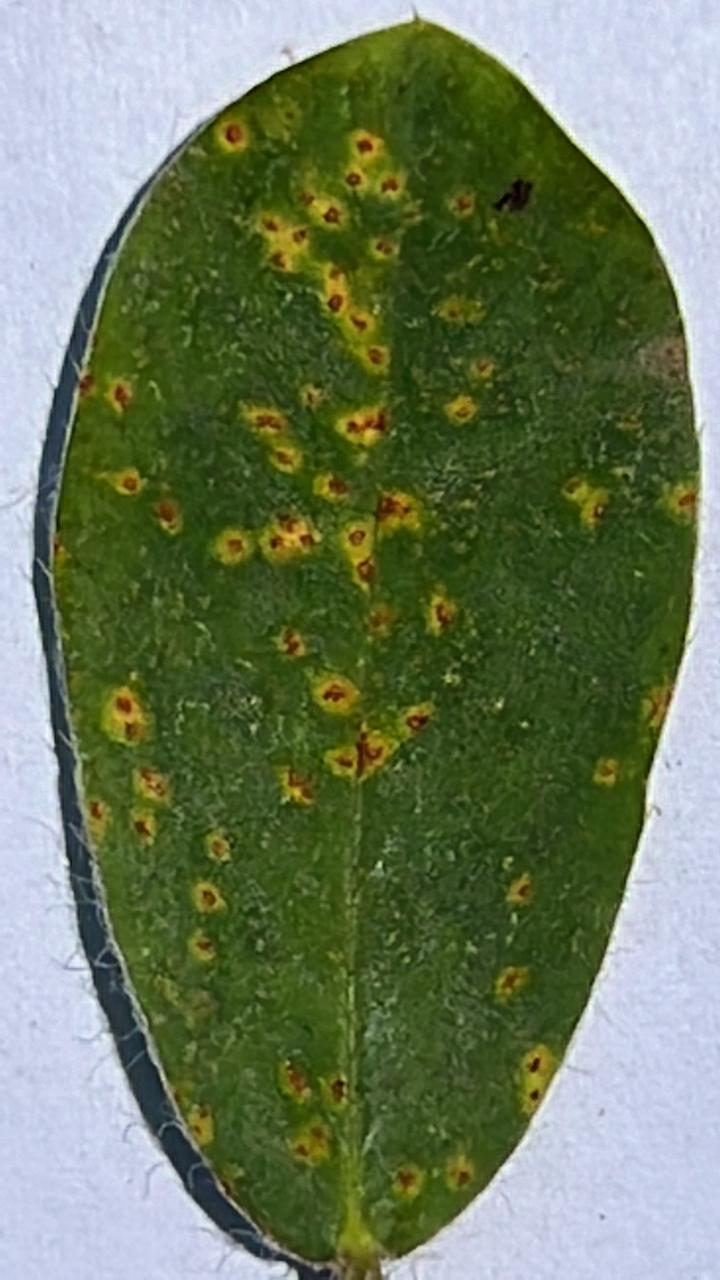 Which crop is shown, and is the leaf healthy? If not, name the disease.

peanut, puccinia arachidis
